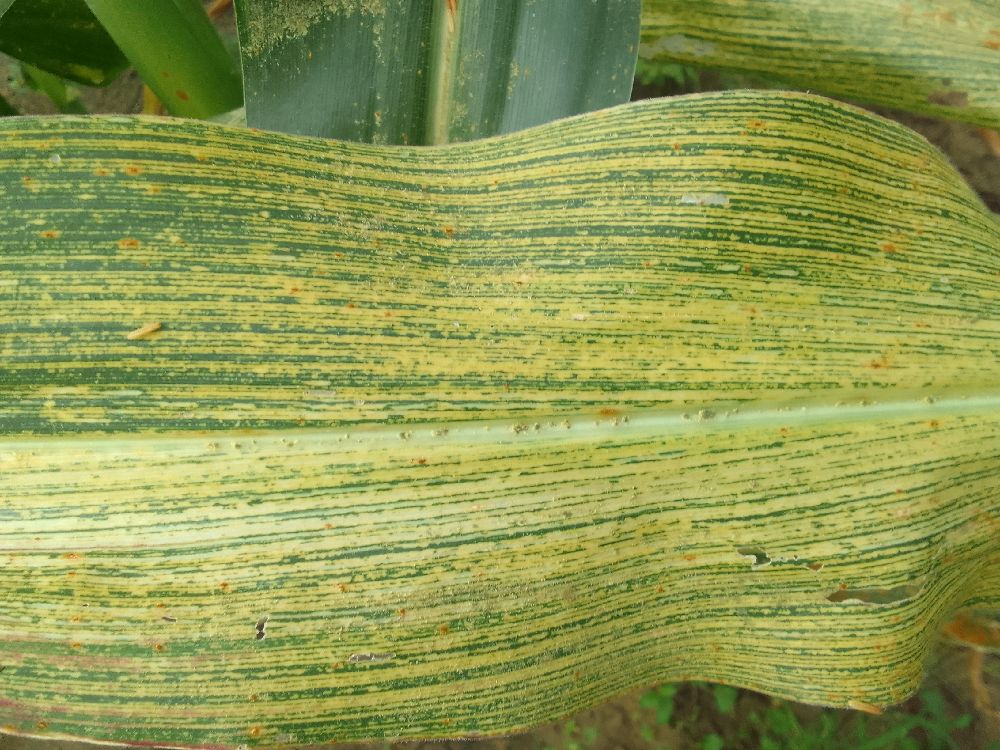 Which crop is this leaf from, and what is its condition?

maize, maize streak virus
